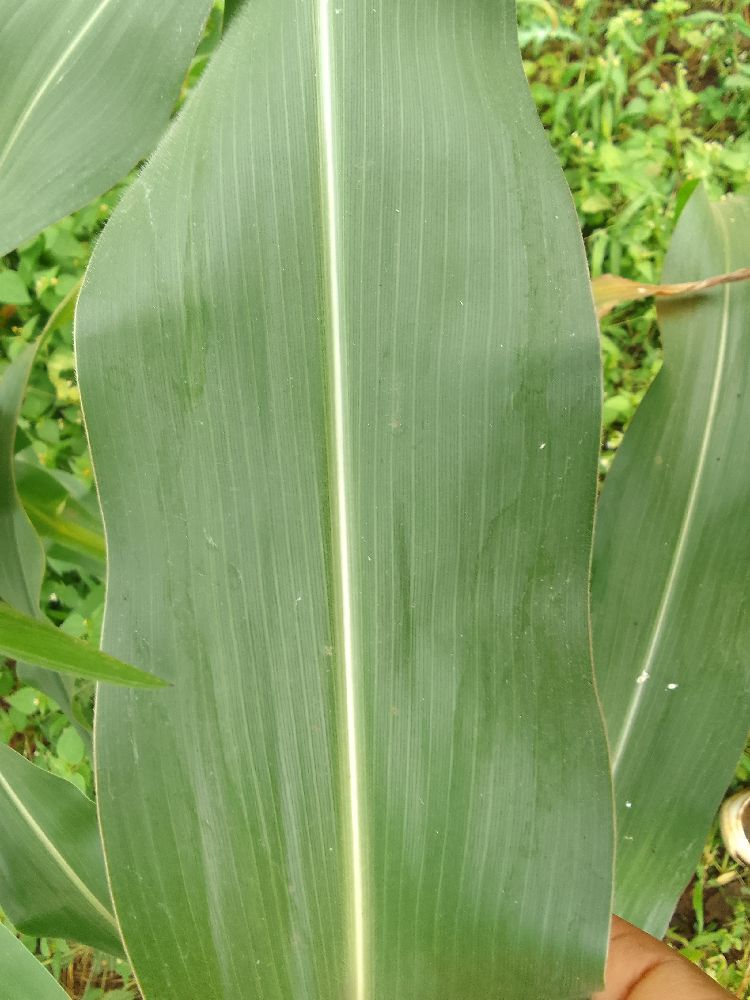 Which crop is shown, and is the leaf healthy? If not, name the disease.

maize, healthy
